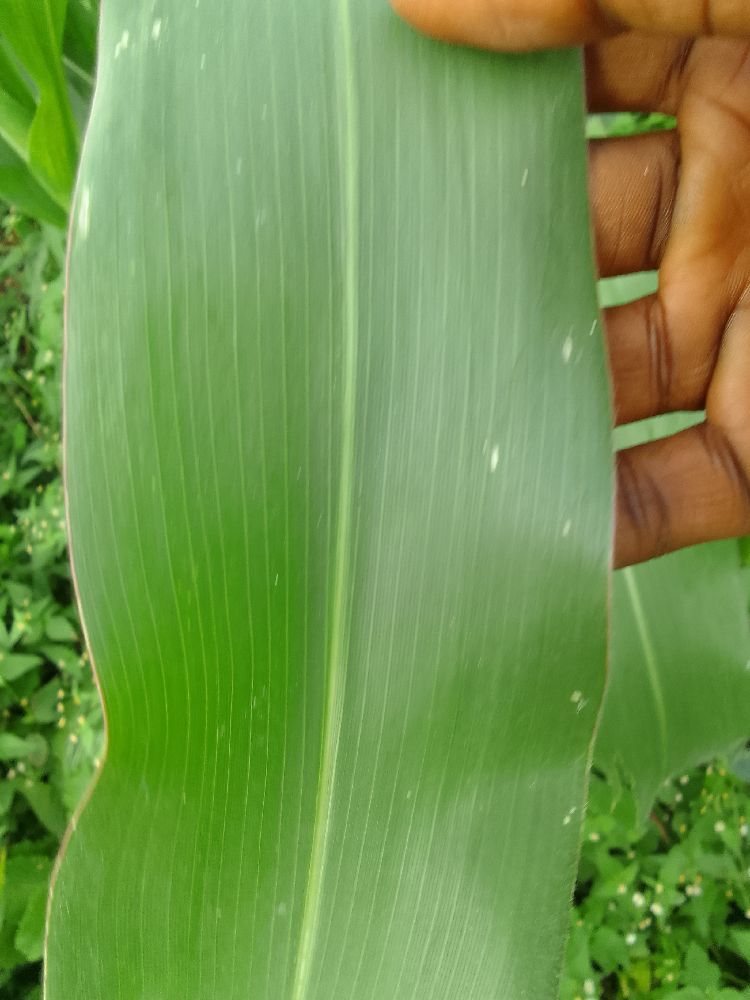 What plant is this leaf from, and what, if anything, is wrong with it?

maize, healthy
